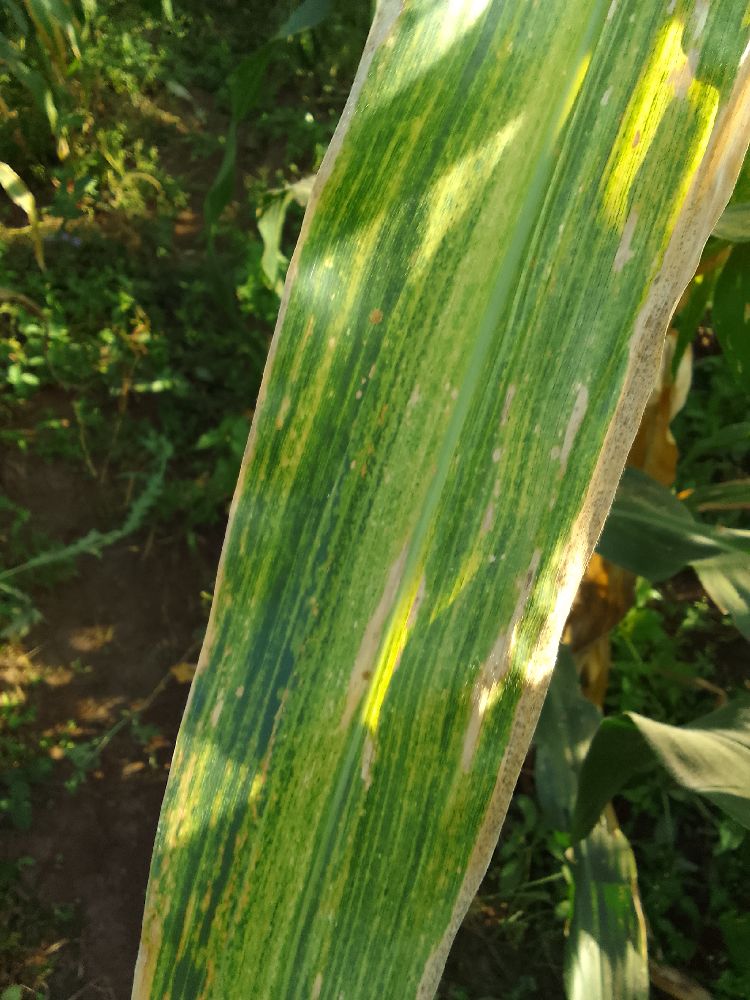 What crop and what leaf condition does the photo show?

maize, maize lethal necrosis
